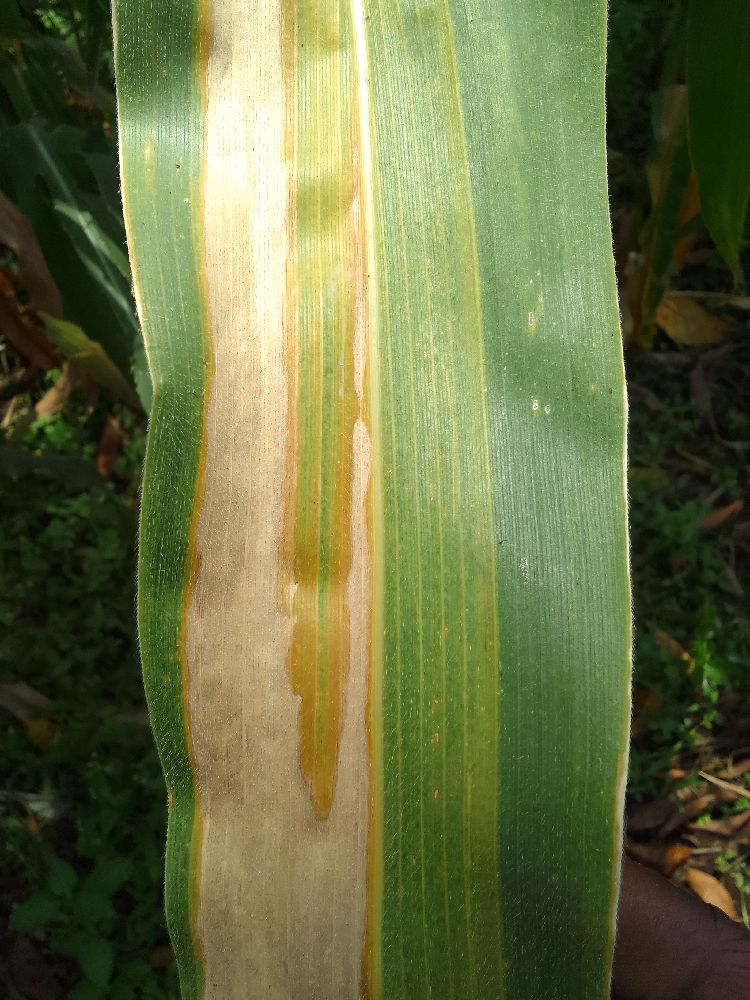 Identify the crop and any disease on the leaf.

maize, maize lethal necrosis
